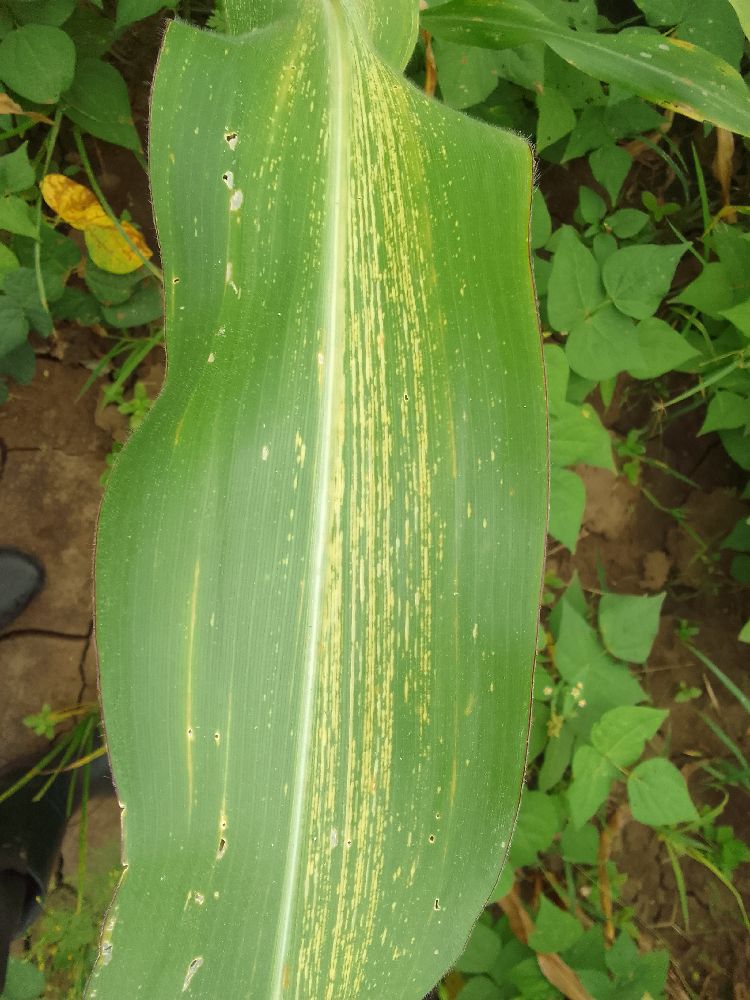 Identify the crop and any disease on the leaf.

maize, maize streak virus
